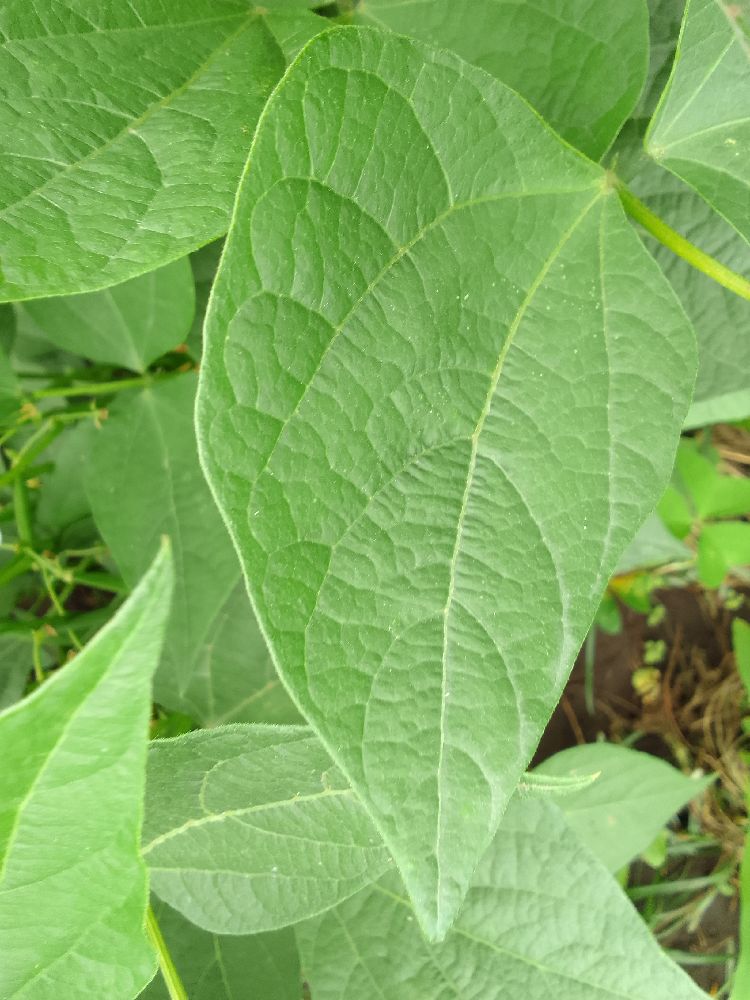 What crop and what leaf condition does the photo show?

common bean, healthy
